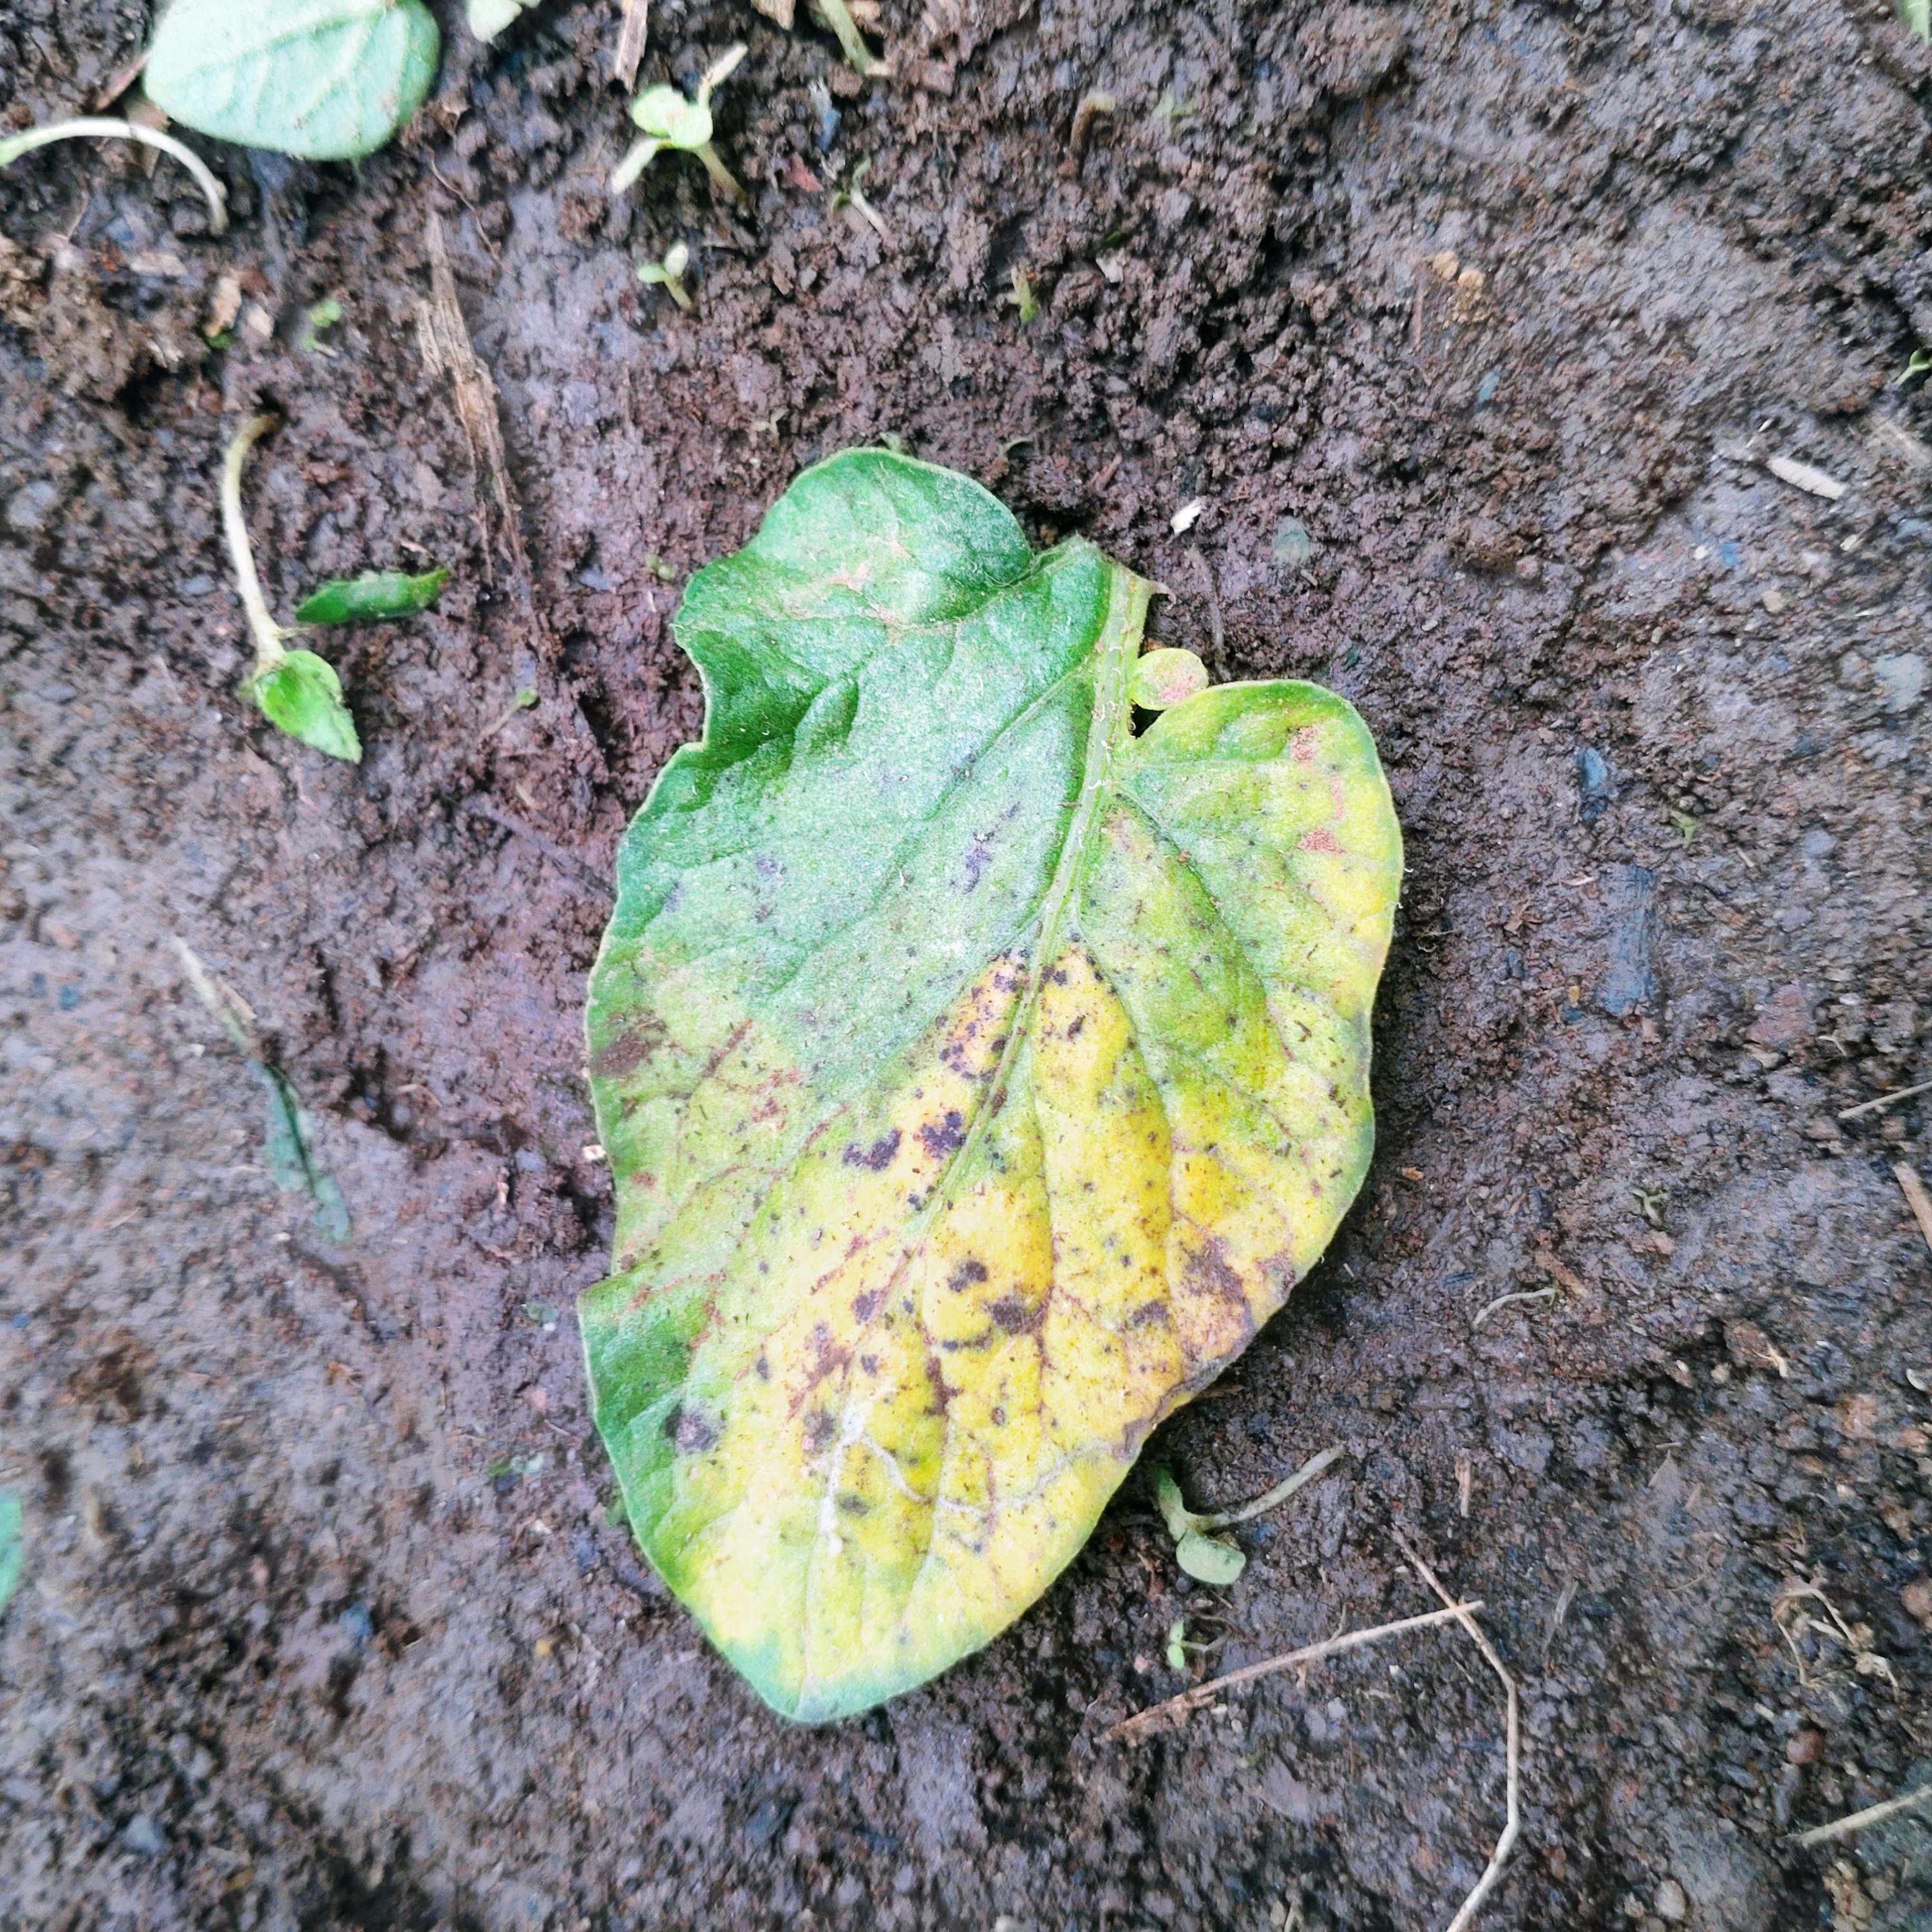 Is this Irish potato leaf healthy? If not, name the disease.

late blight
